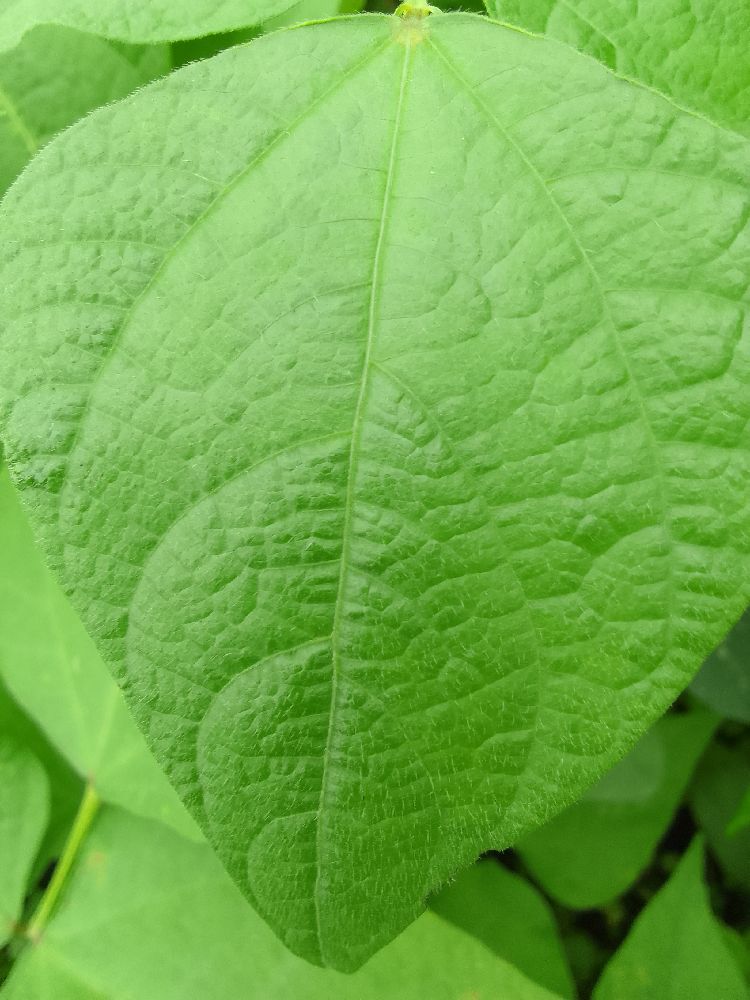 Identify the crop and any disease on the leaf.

common bean, healthy
